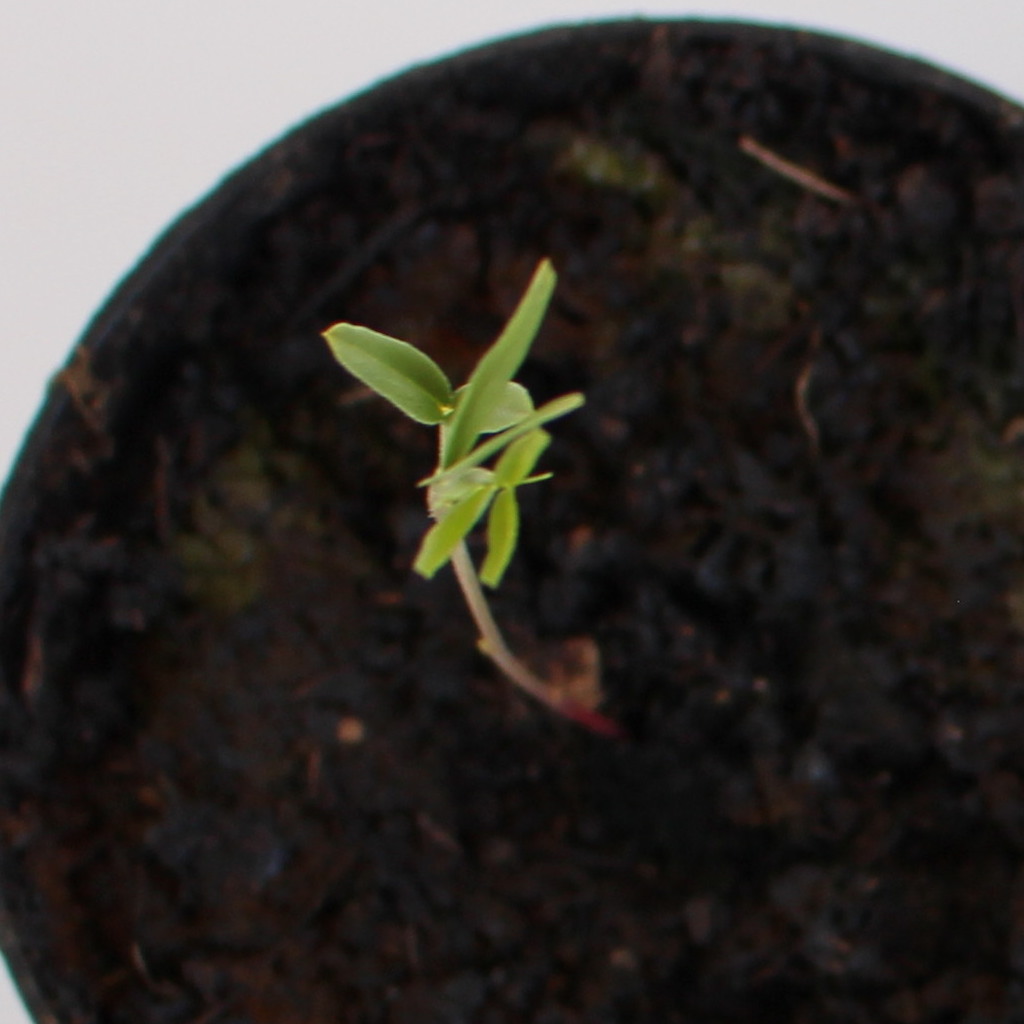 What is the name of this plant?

Vicia sativa
